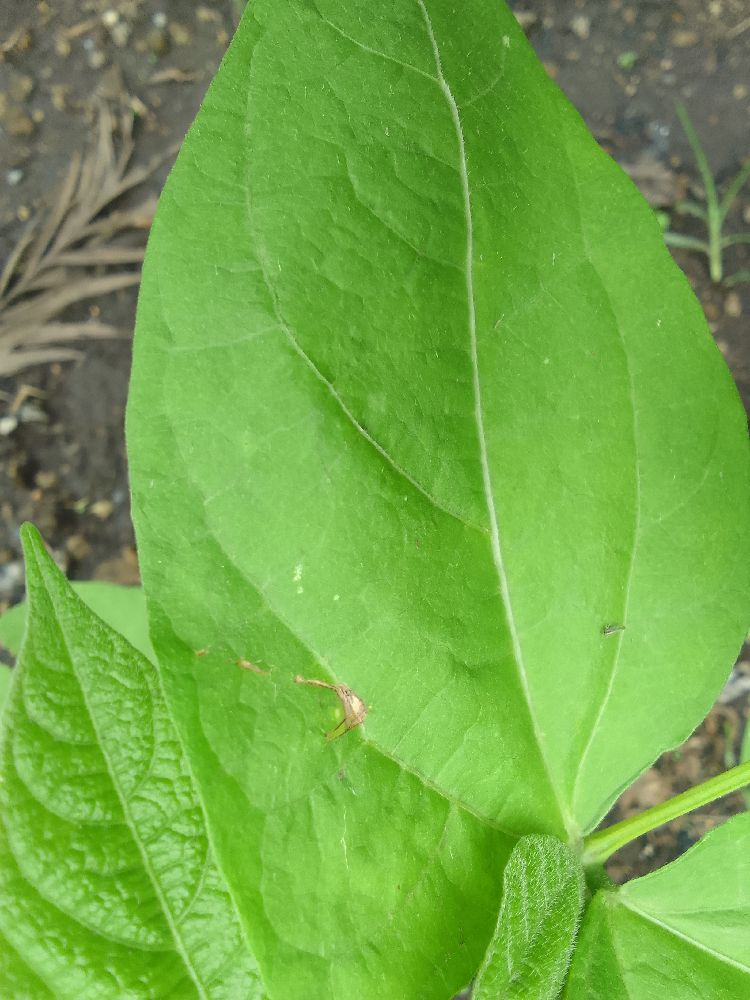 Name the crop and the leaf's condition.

common bean, healthy
